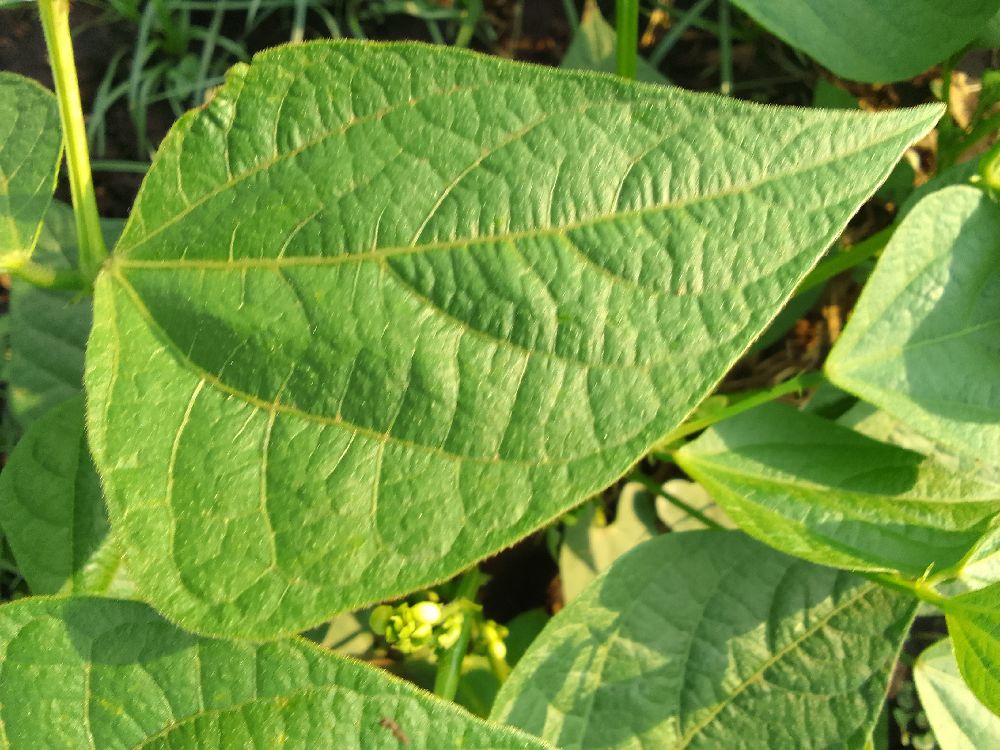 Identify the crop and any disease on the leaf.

common bean, healthy
